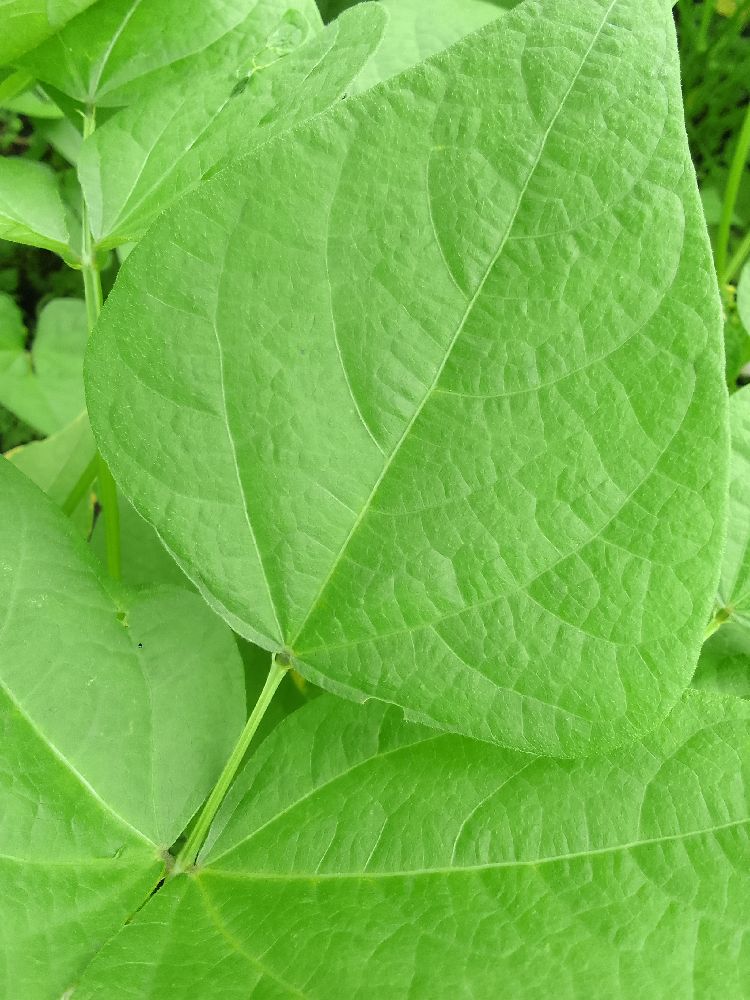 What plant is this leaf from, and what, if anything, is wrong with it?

common bean, healthy
